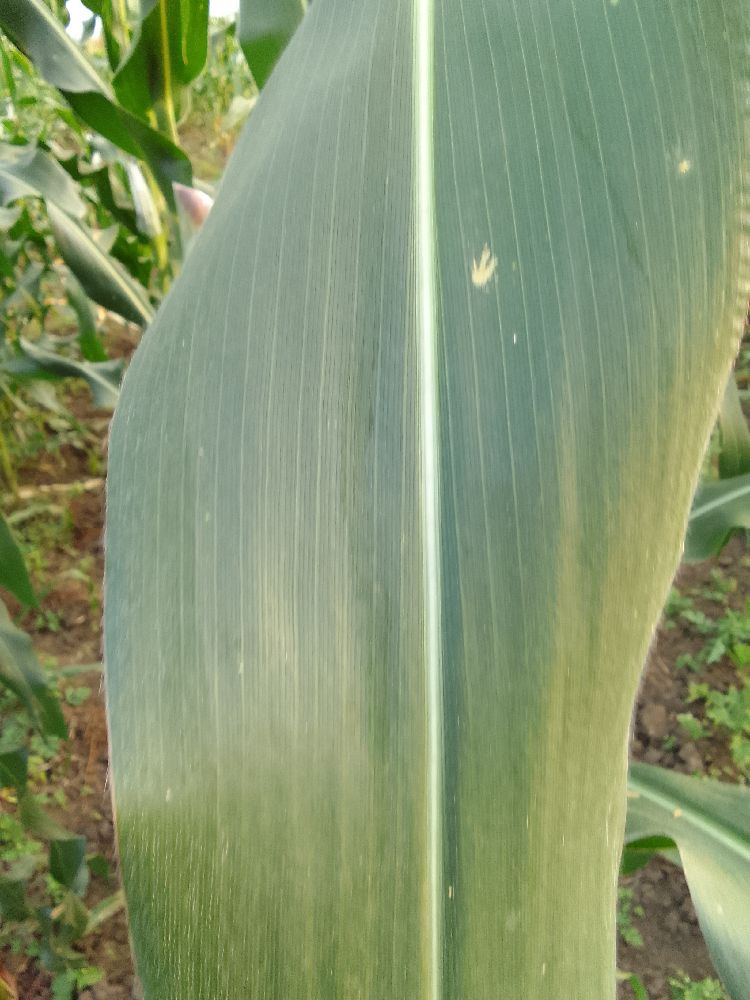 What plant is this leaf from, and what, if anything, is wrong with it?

maize, healthy
